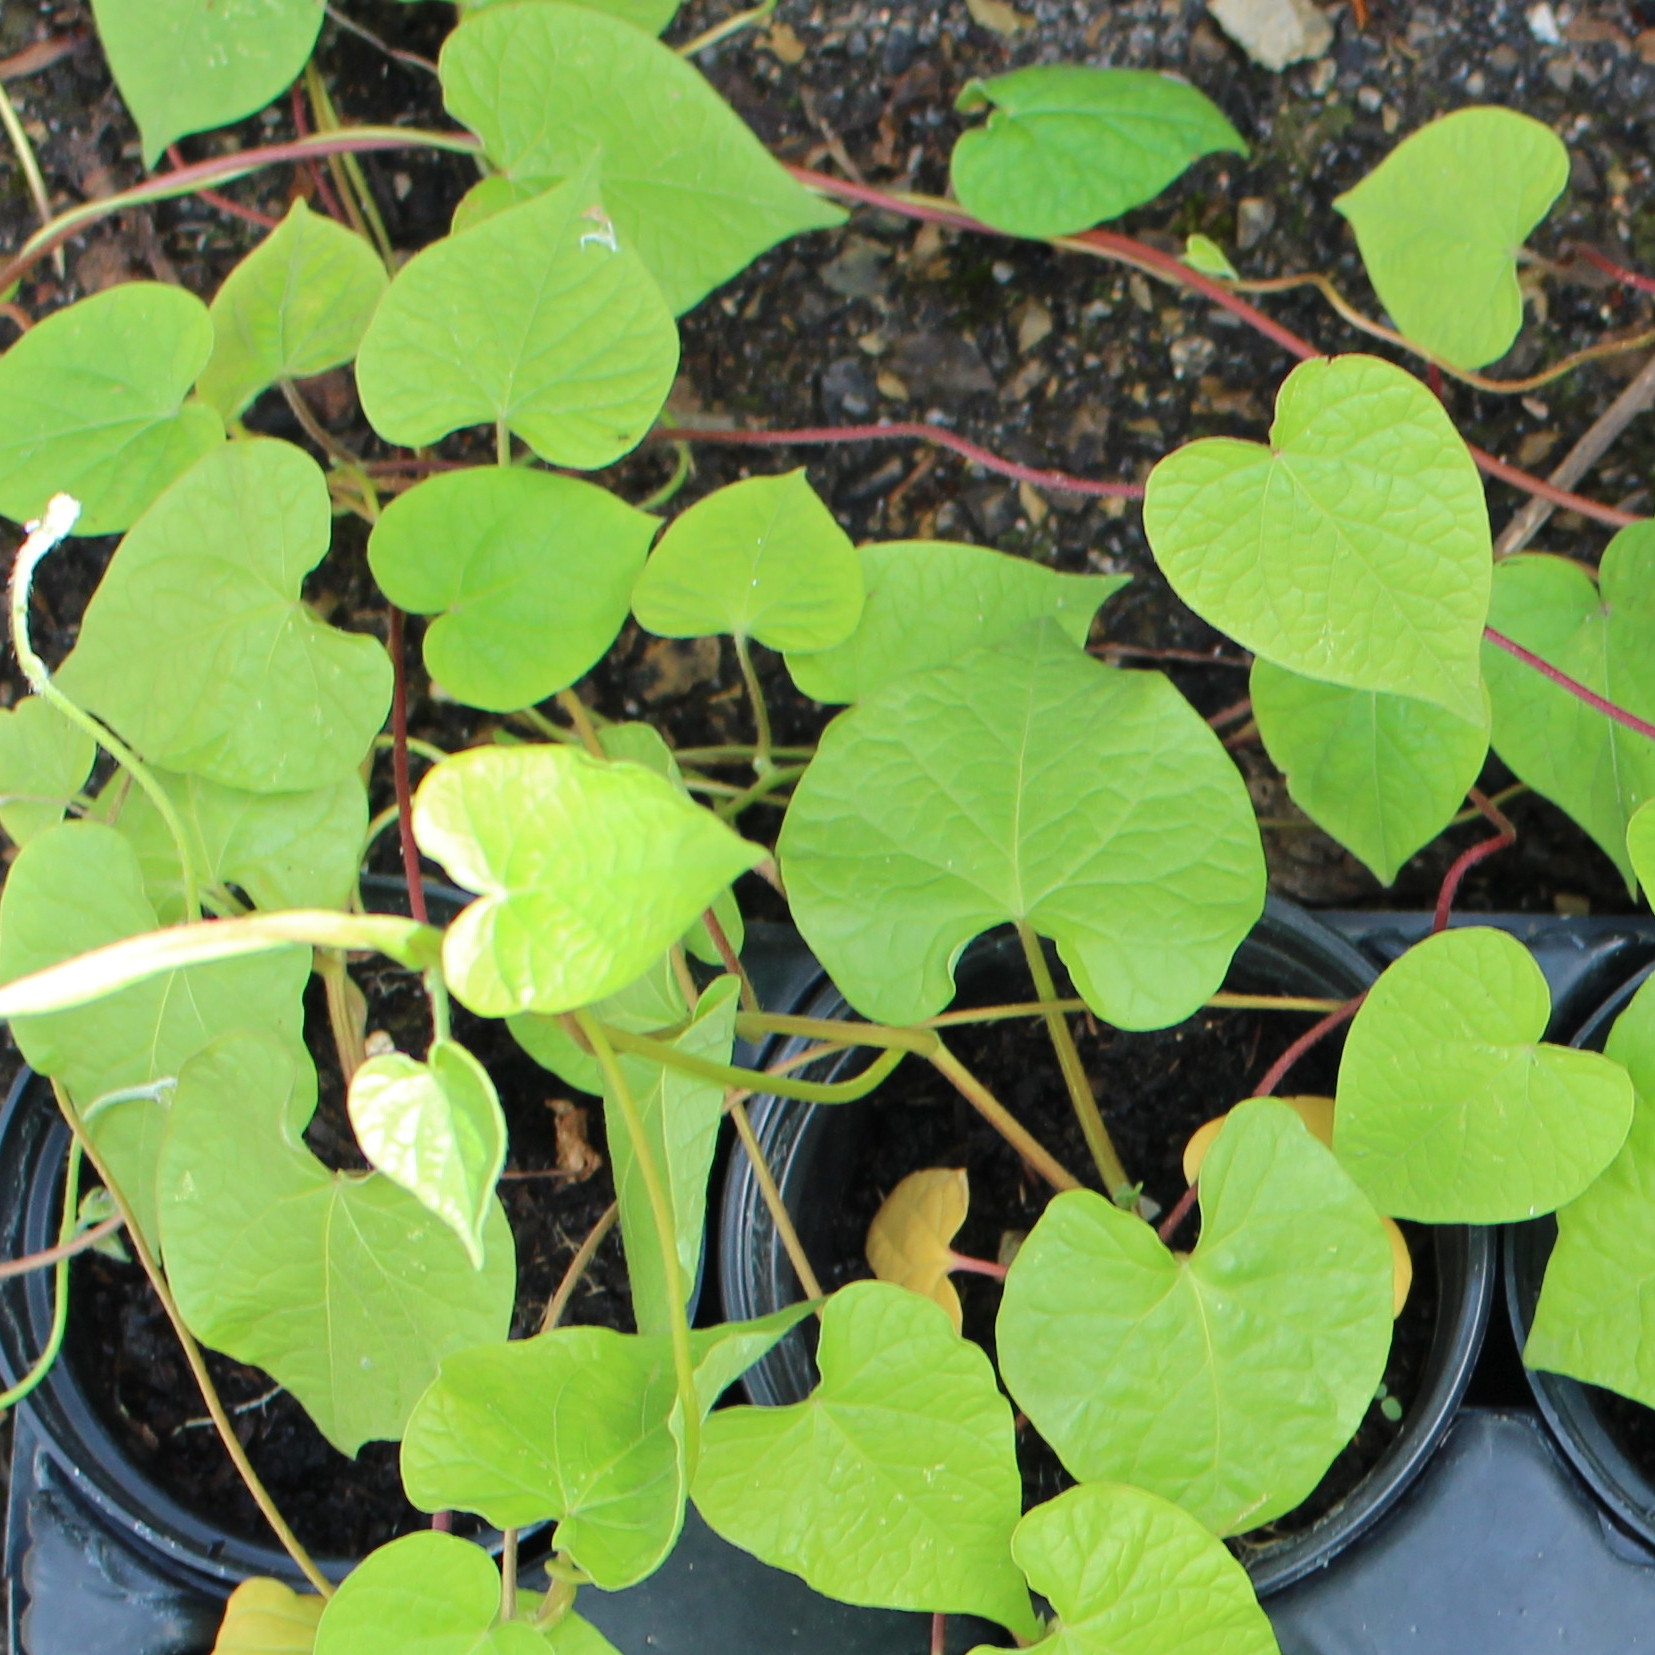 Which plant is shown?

Convolvulus arvensis
